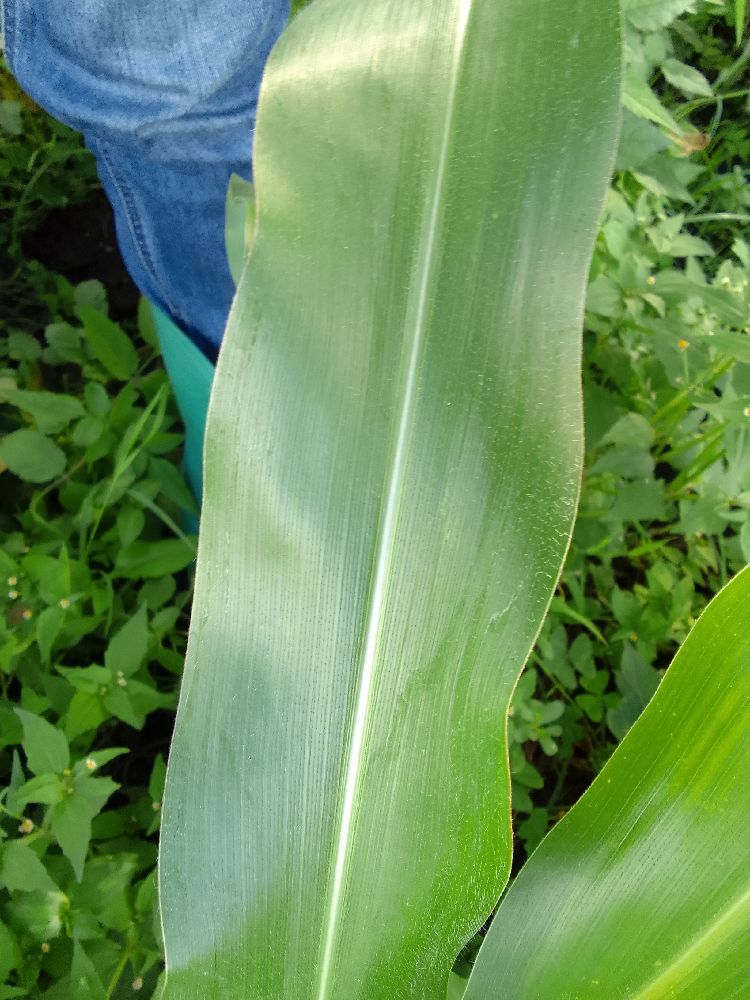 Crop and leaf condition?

maize, healthy
